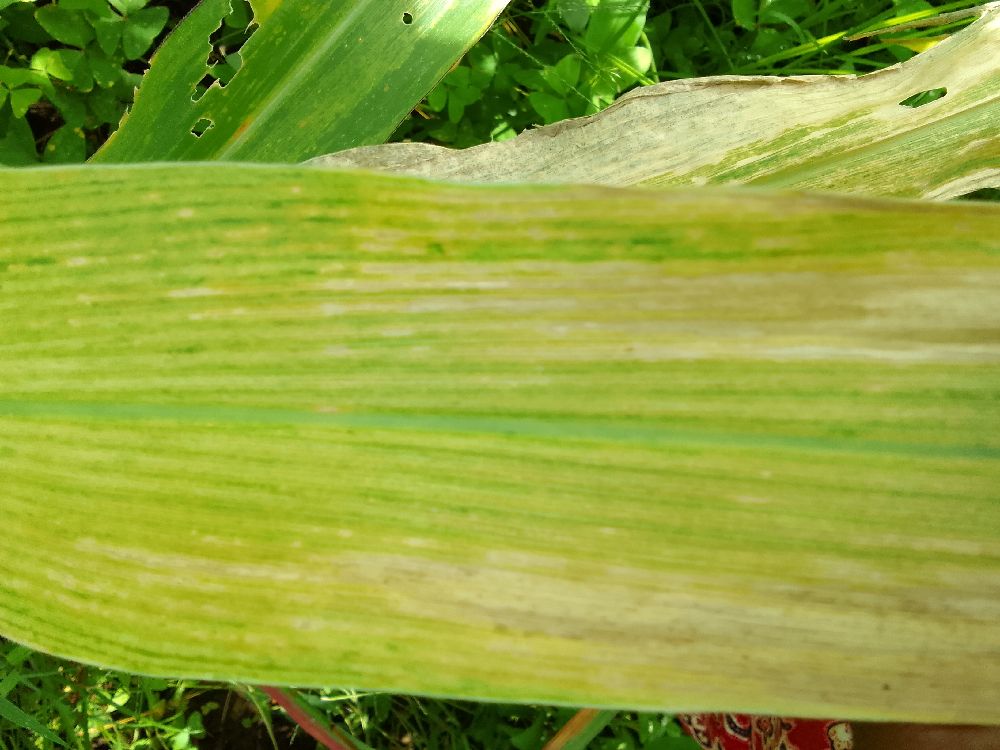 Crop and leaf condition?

maize, maize lethal necrosis
